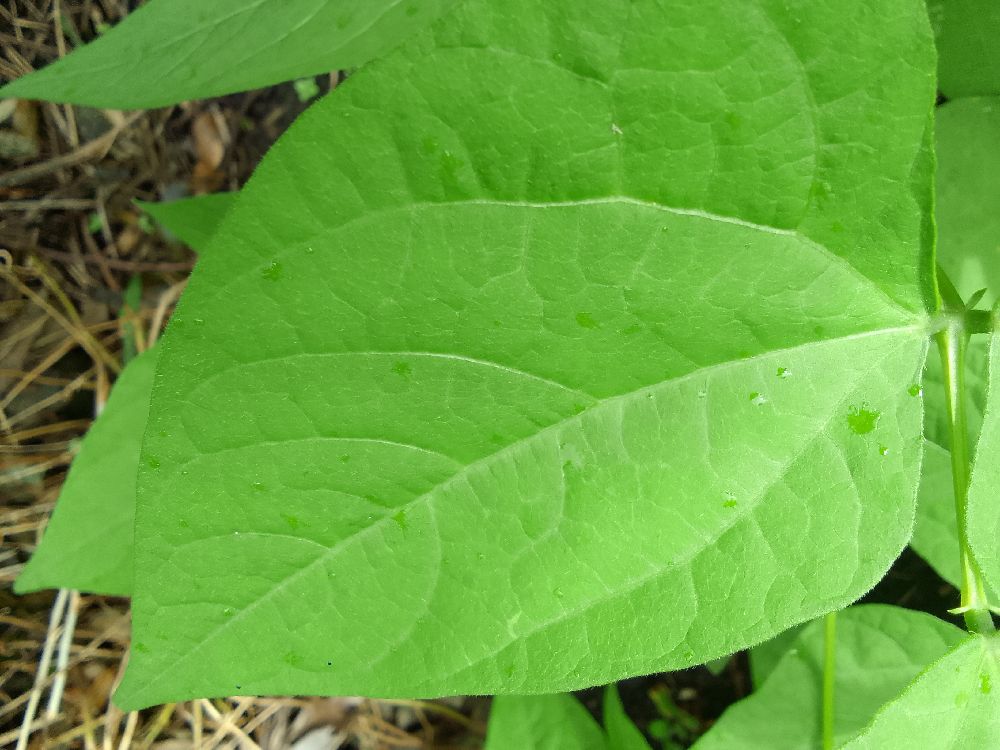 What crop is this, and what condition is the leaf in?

common bean, healthy
